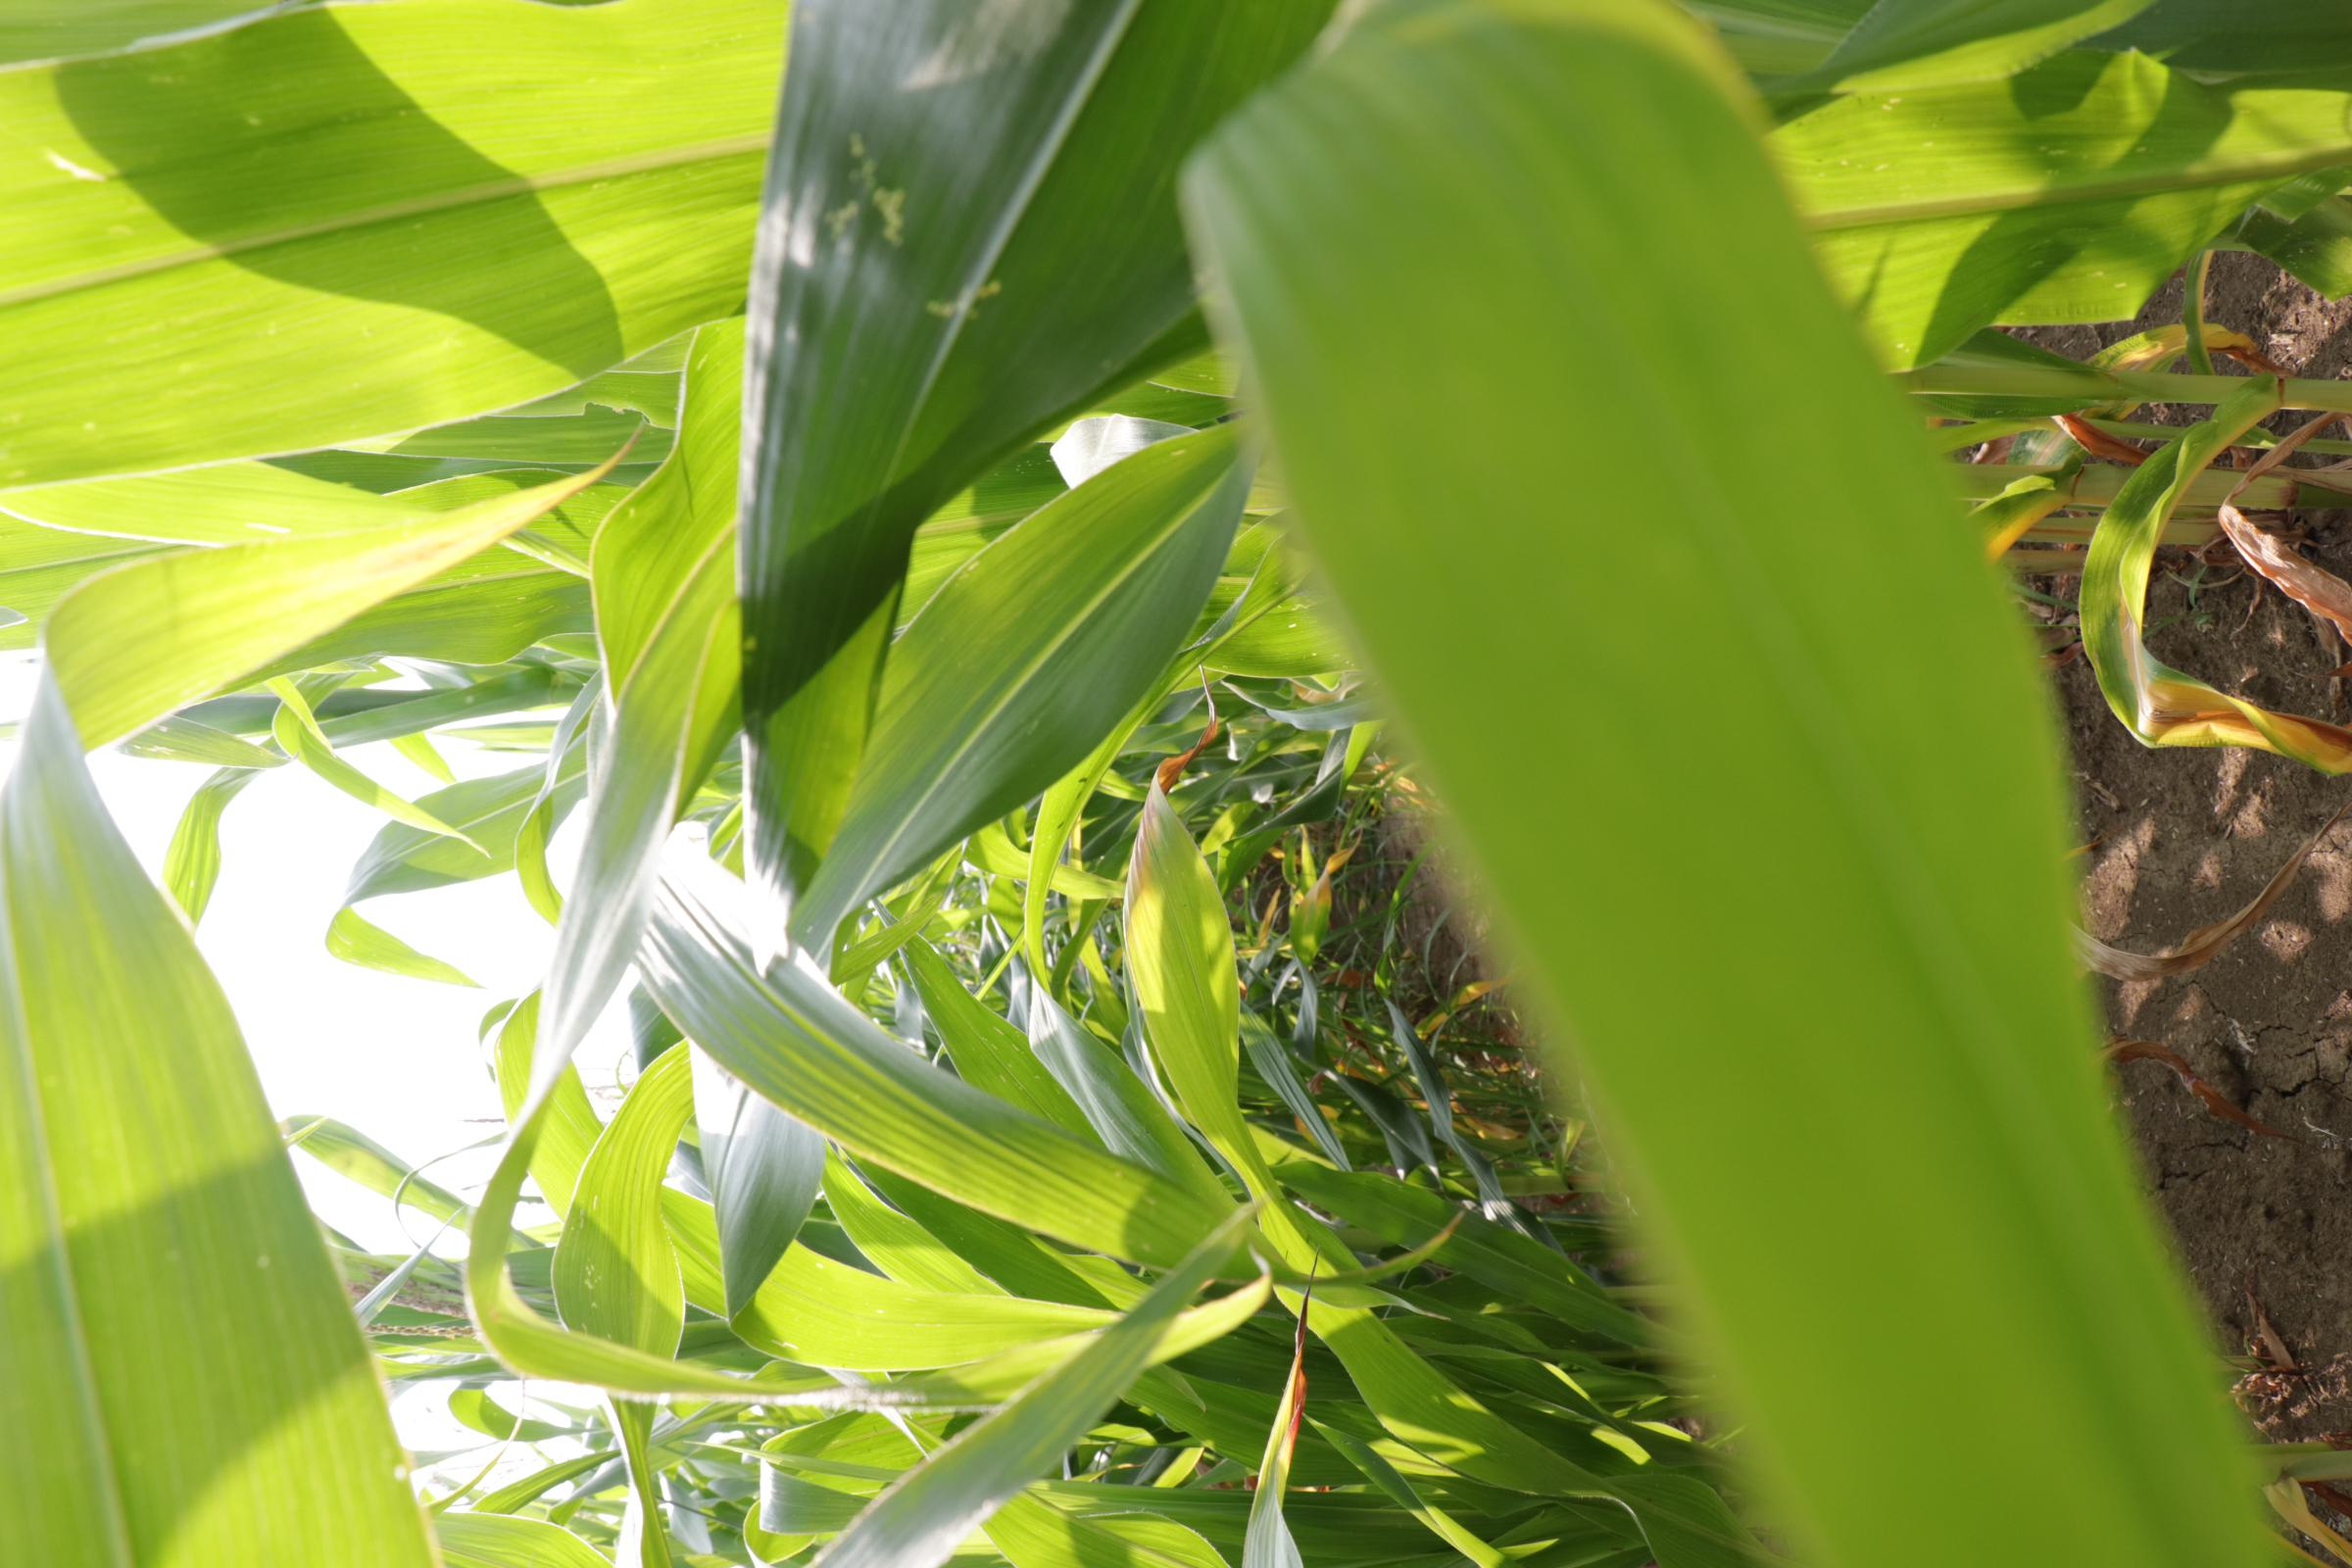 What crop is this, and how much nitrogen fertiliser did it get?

maize, full nitrogen fertilisation
